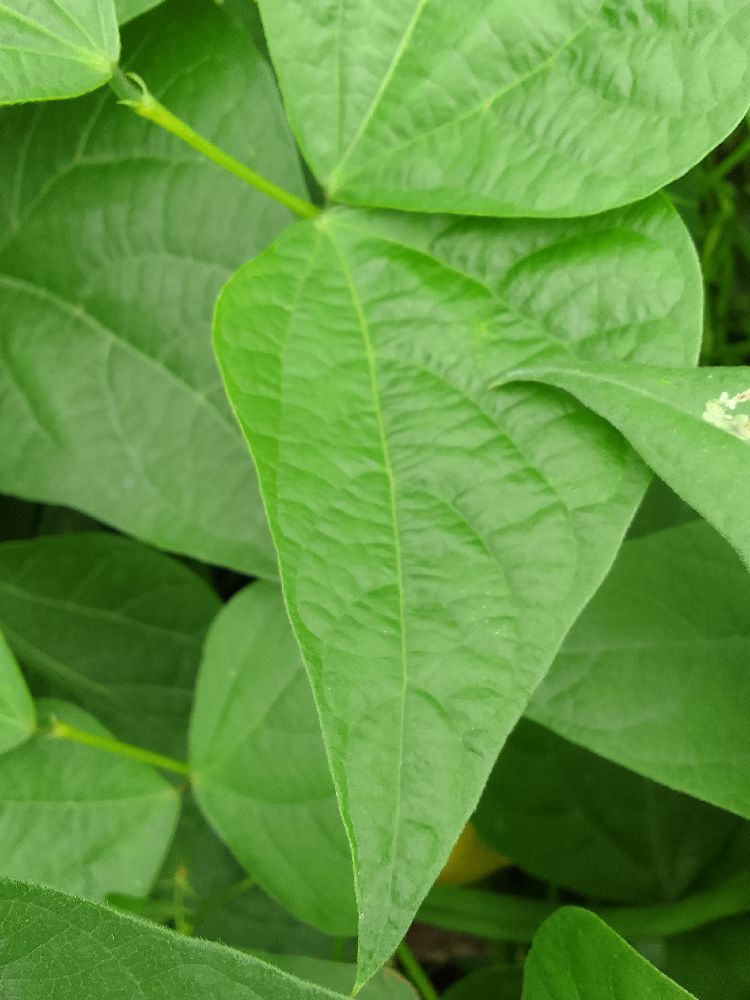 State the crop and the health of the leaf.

common bean, healthy
